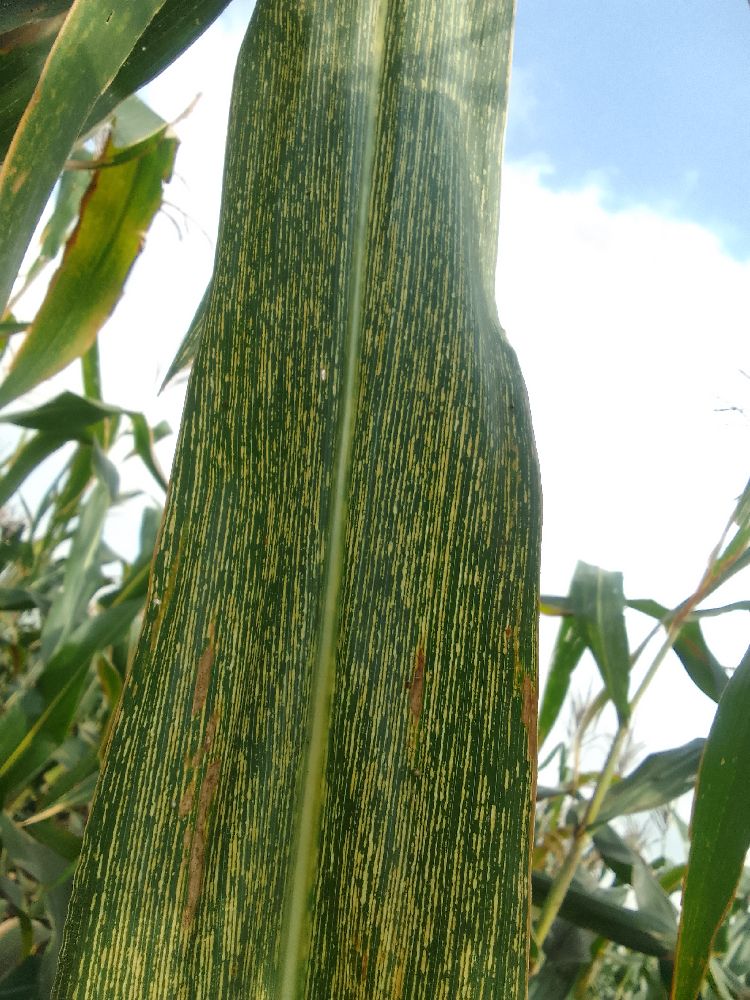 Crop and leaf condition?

maize, maize streak virus
